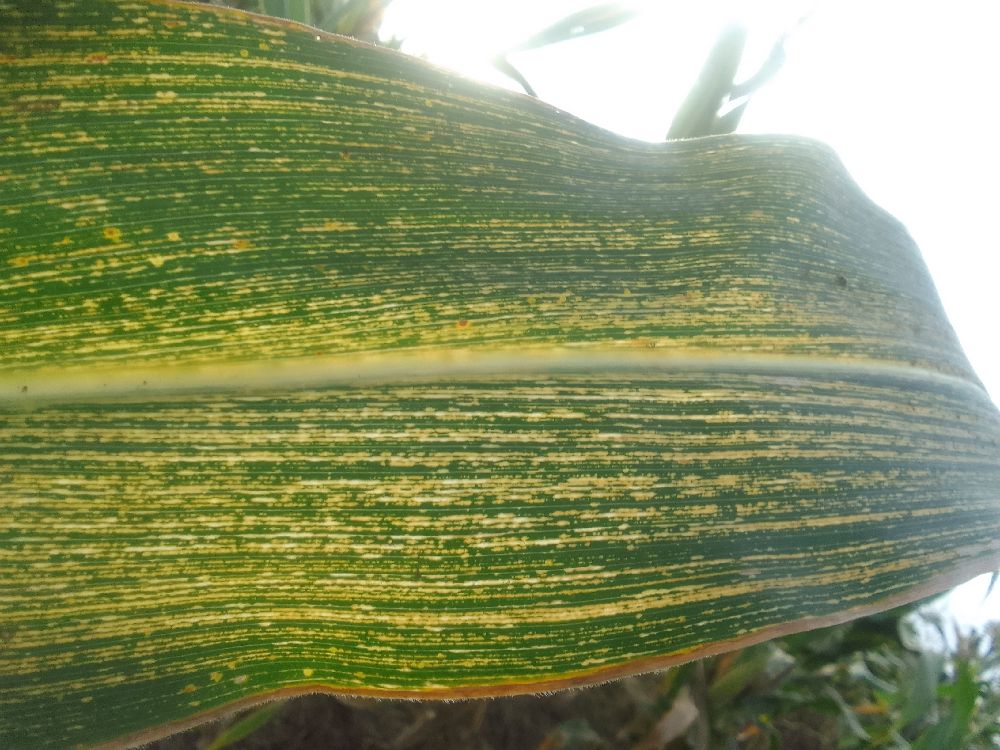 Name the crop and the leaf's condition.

maize, maize streak virus
